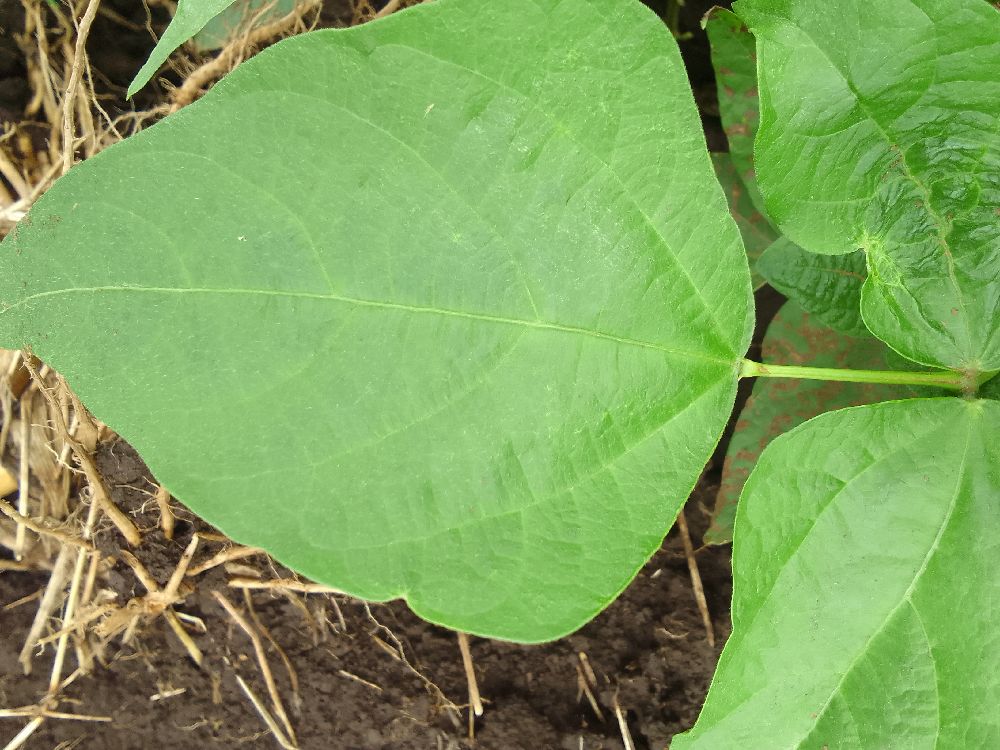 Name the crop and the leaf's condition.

common bean, healthy
